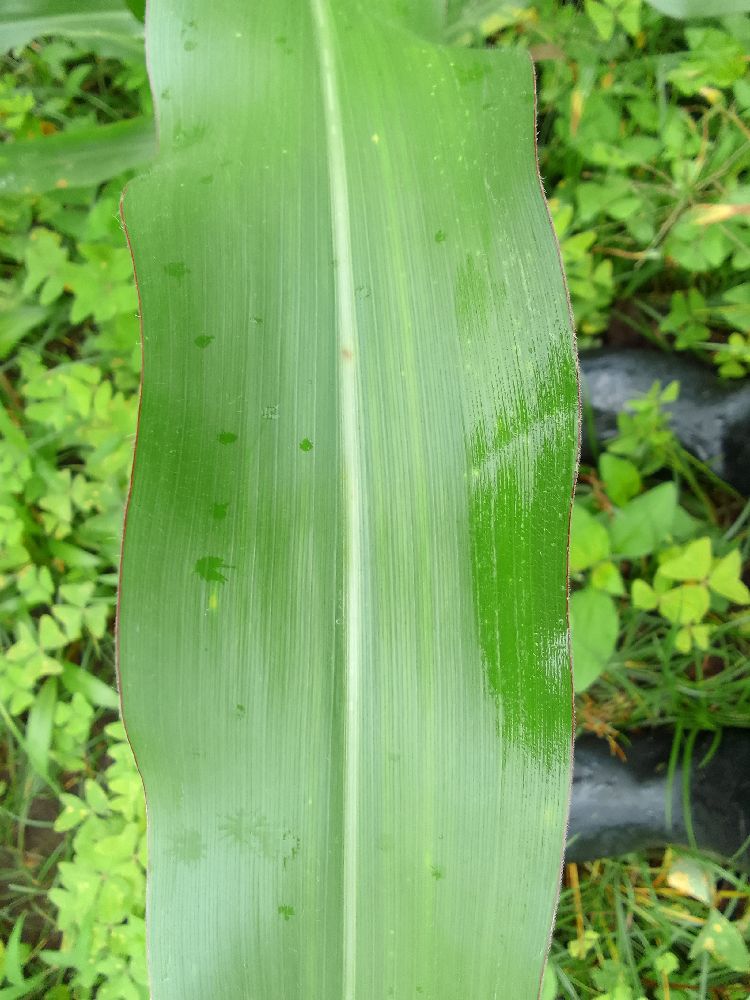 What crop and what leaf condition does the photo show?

maize, healthy
